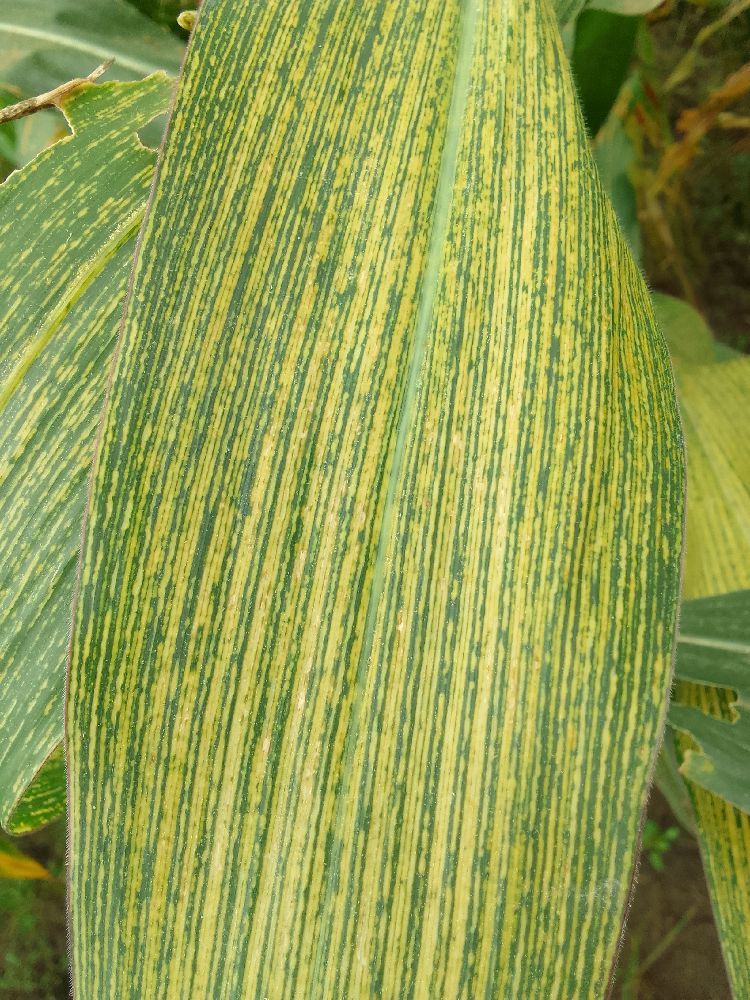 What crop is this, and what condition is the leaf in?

maize, maize streak virus
